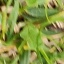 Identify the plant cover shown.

grass
